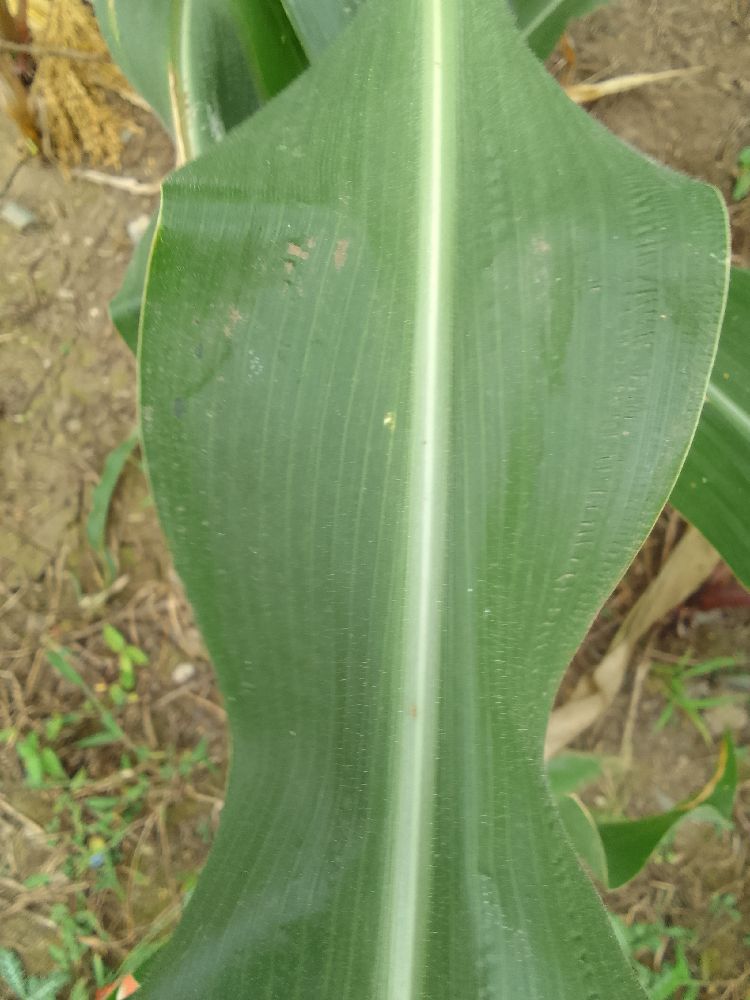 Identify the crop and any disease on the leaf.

maize, healthy
